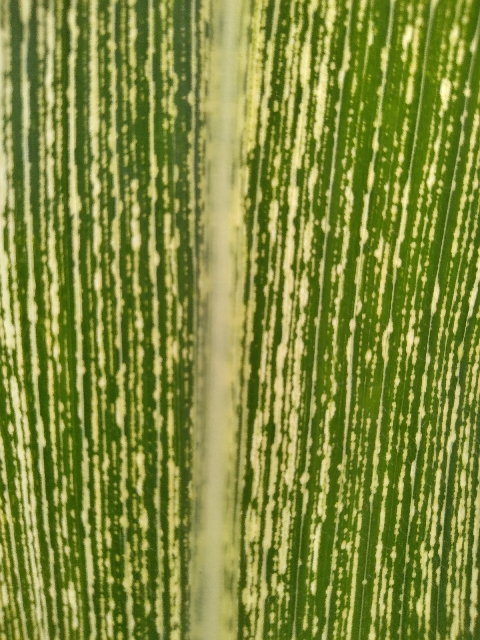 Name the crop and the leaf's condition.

maize, maize streak virus
